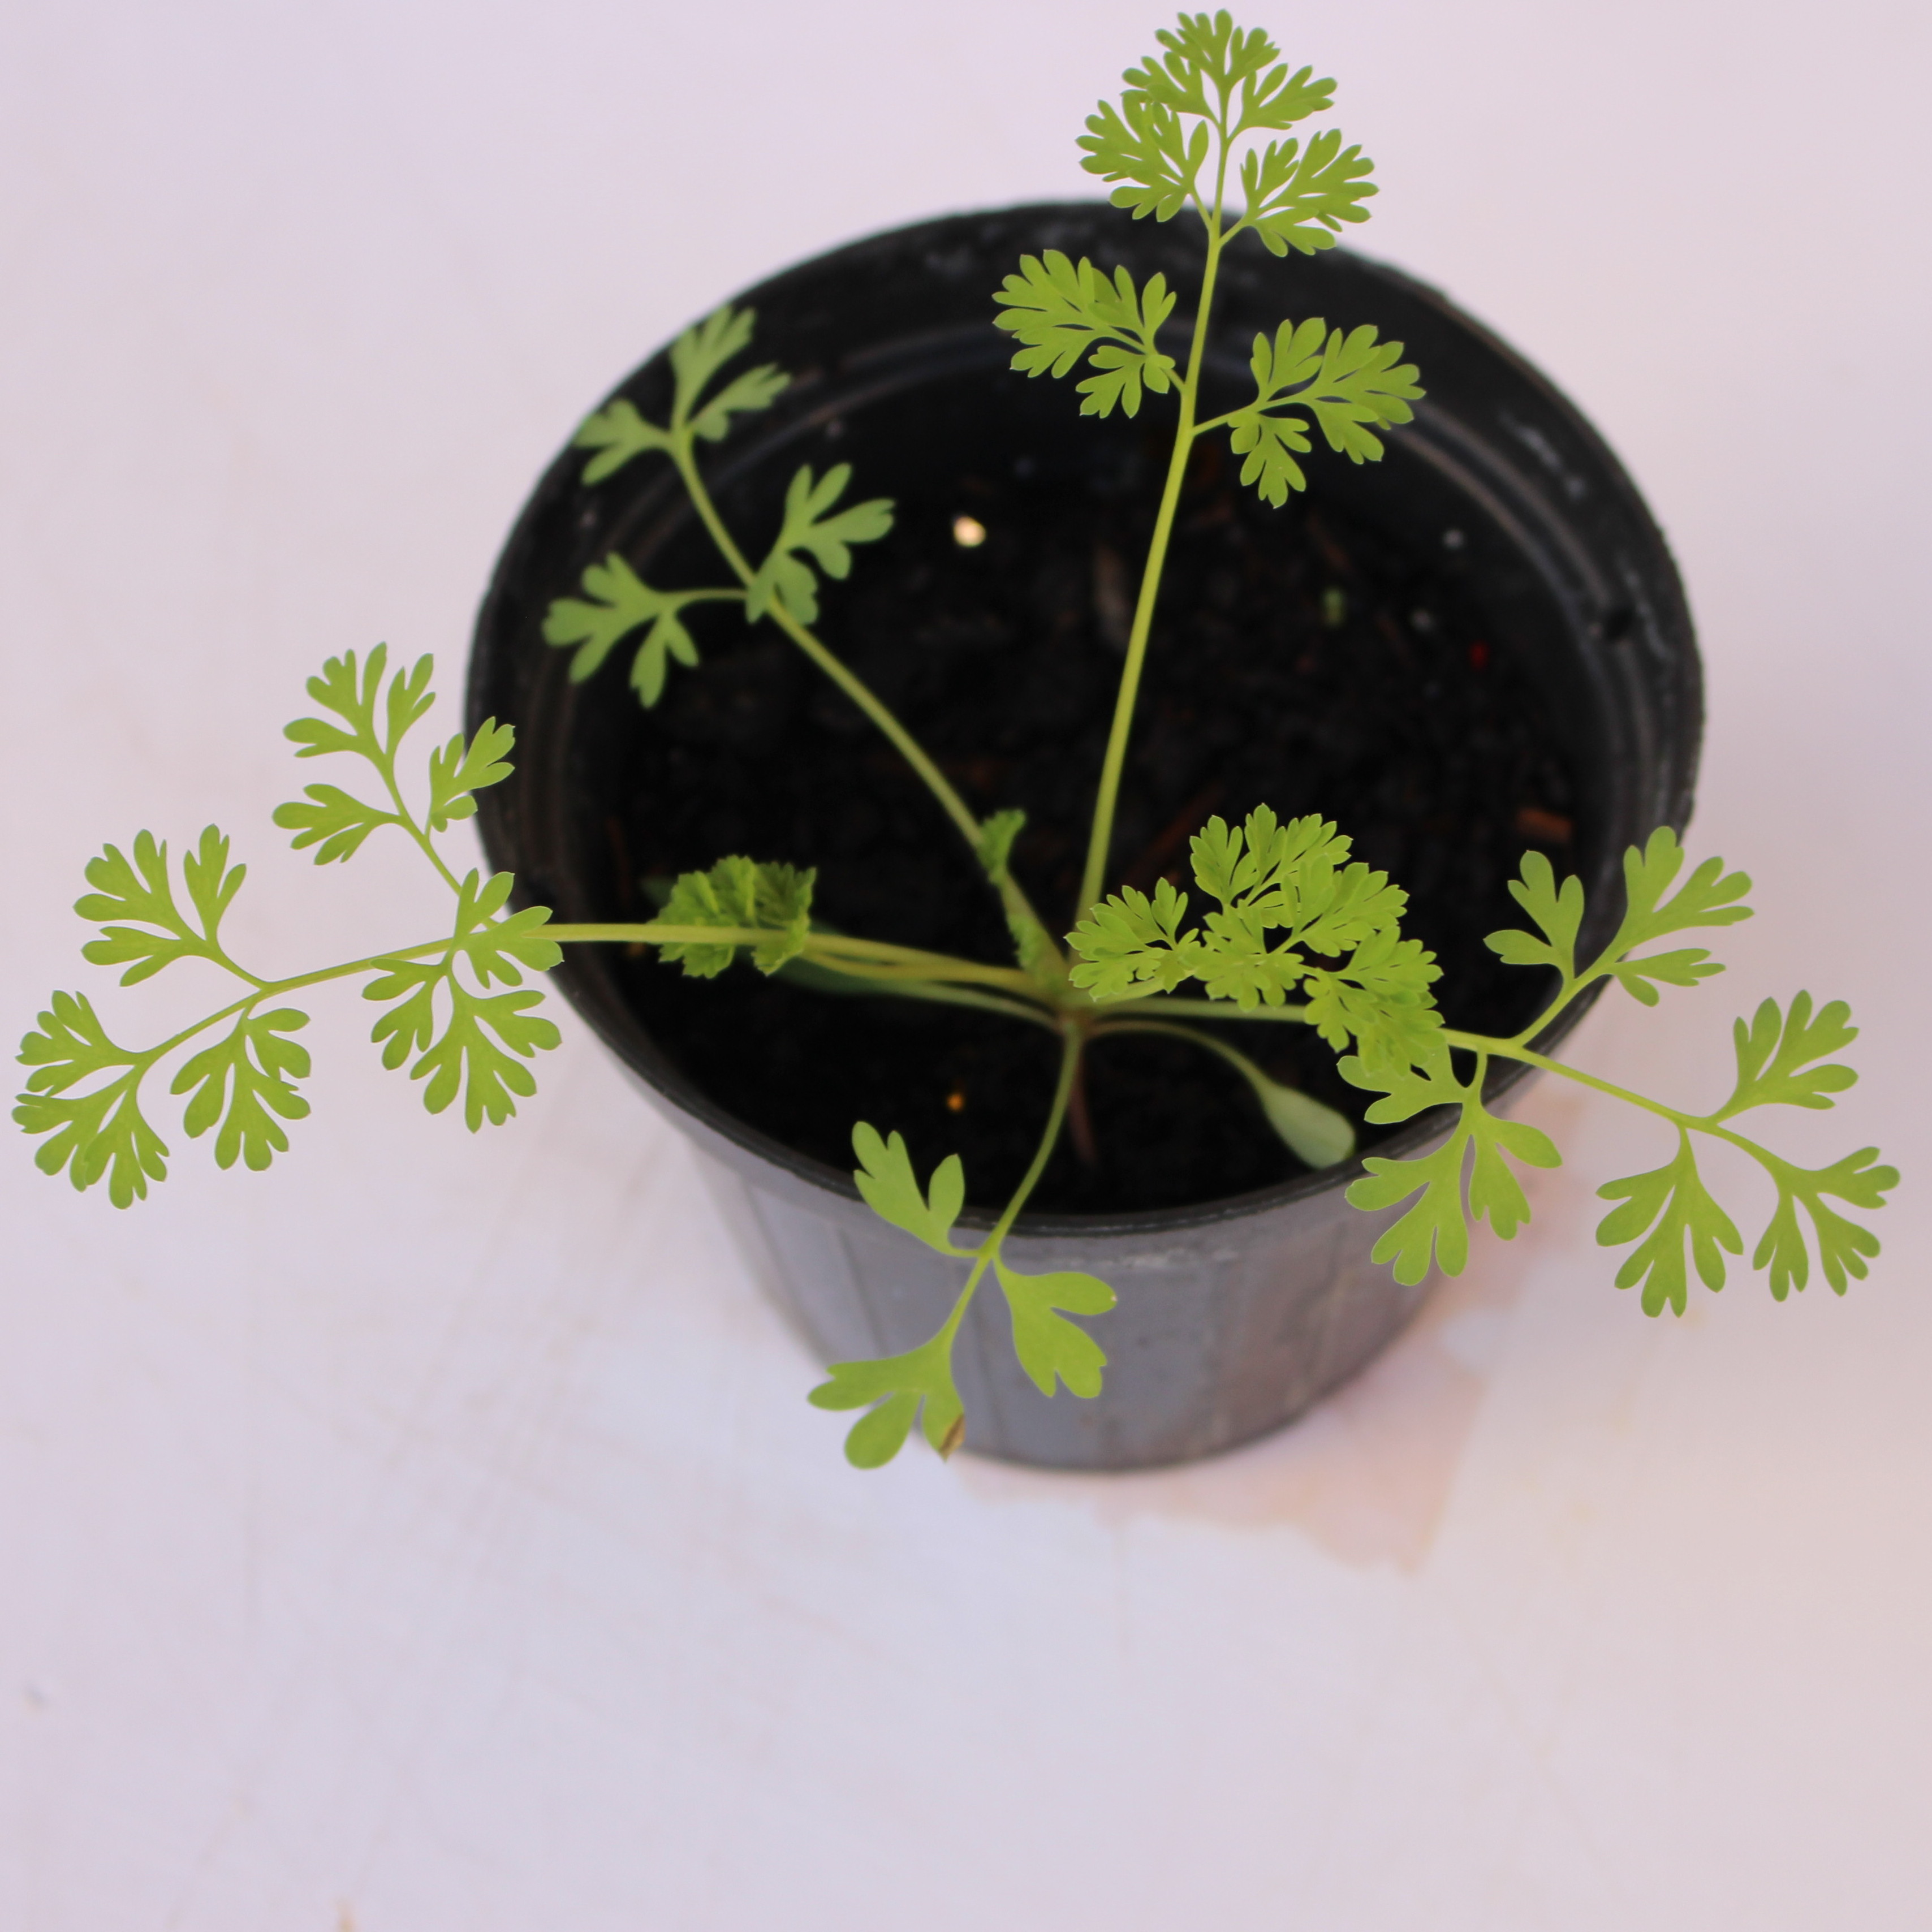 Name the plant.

Fumaria officinalis
